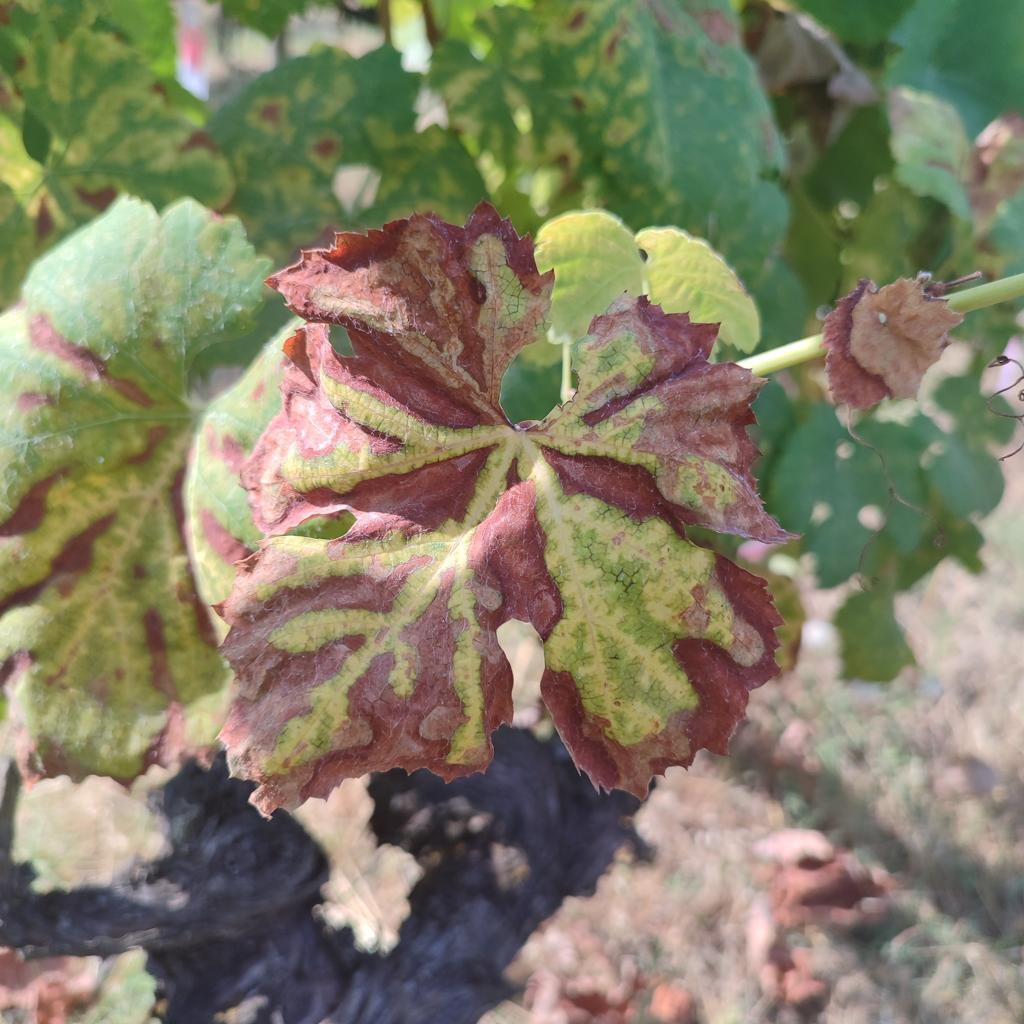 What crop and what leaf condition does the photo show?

grapevine, esca complex
